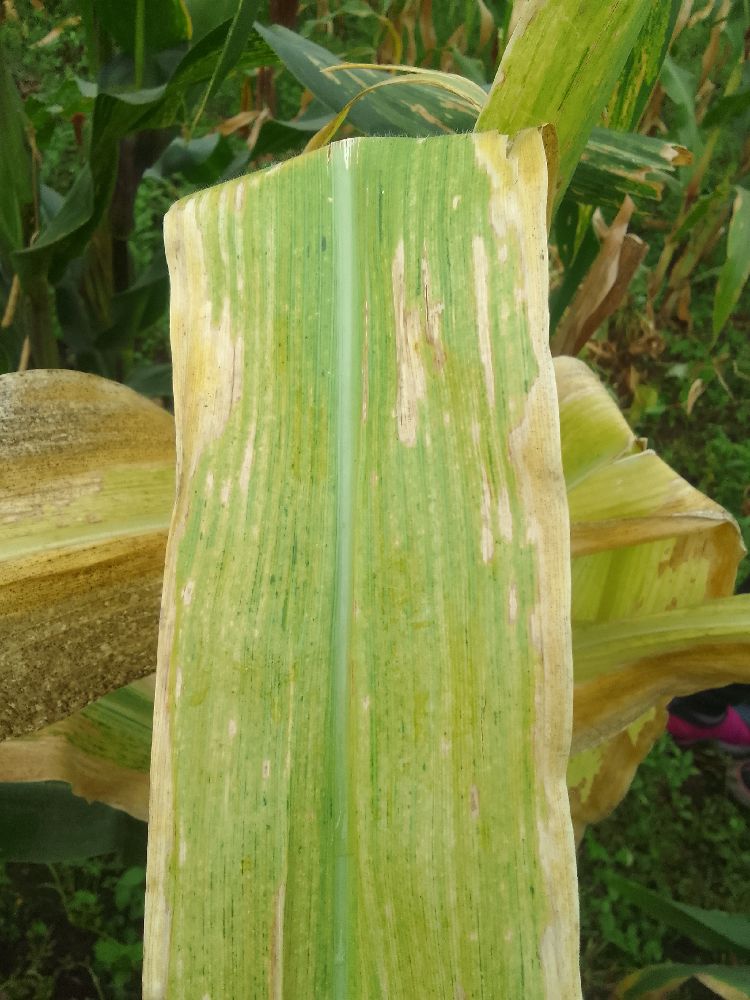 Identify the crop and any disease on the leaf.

maize, maize lethal necrosis
